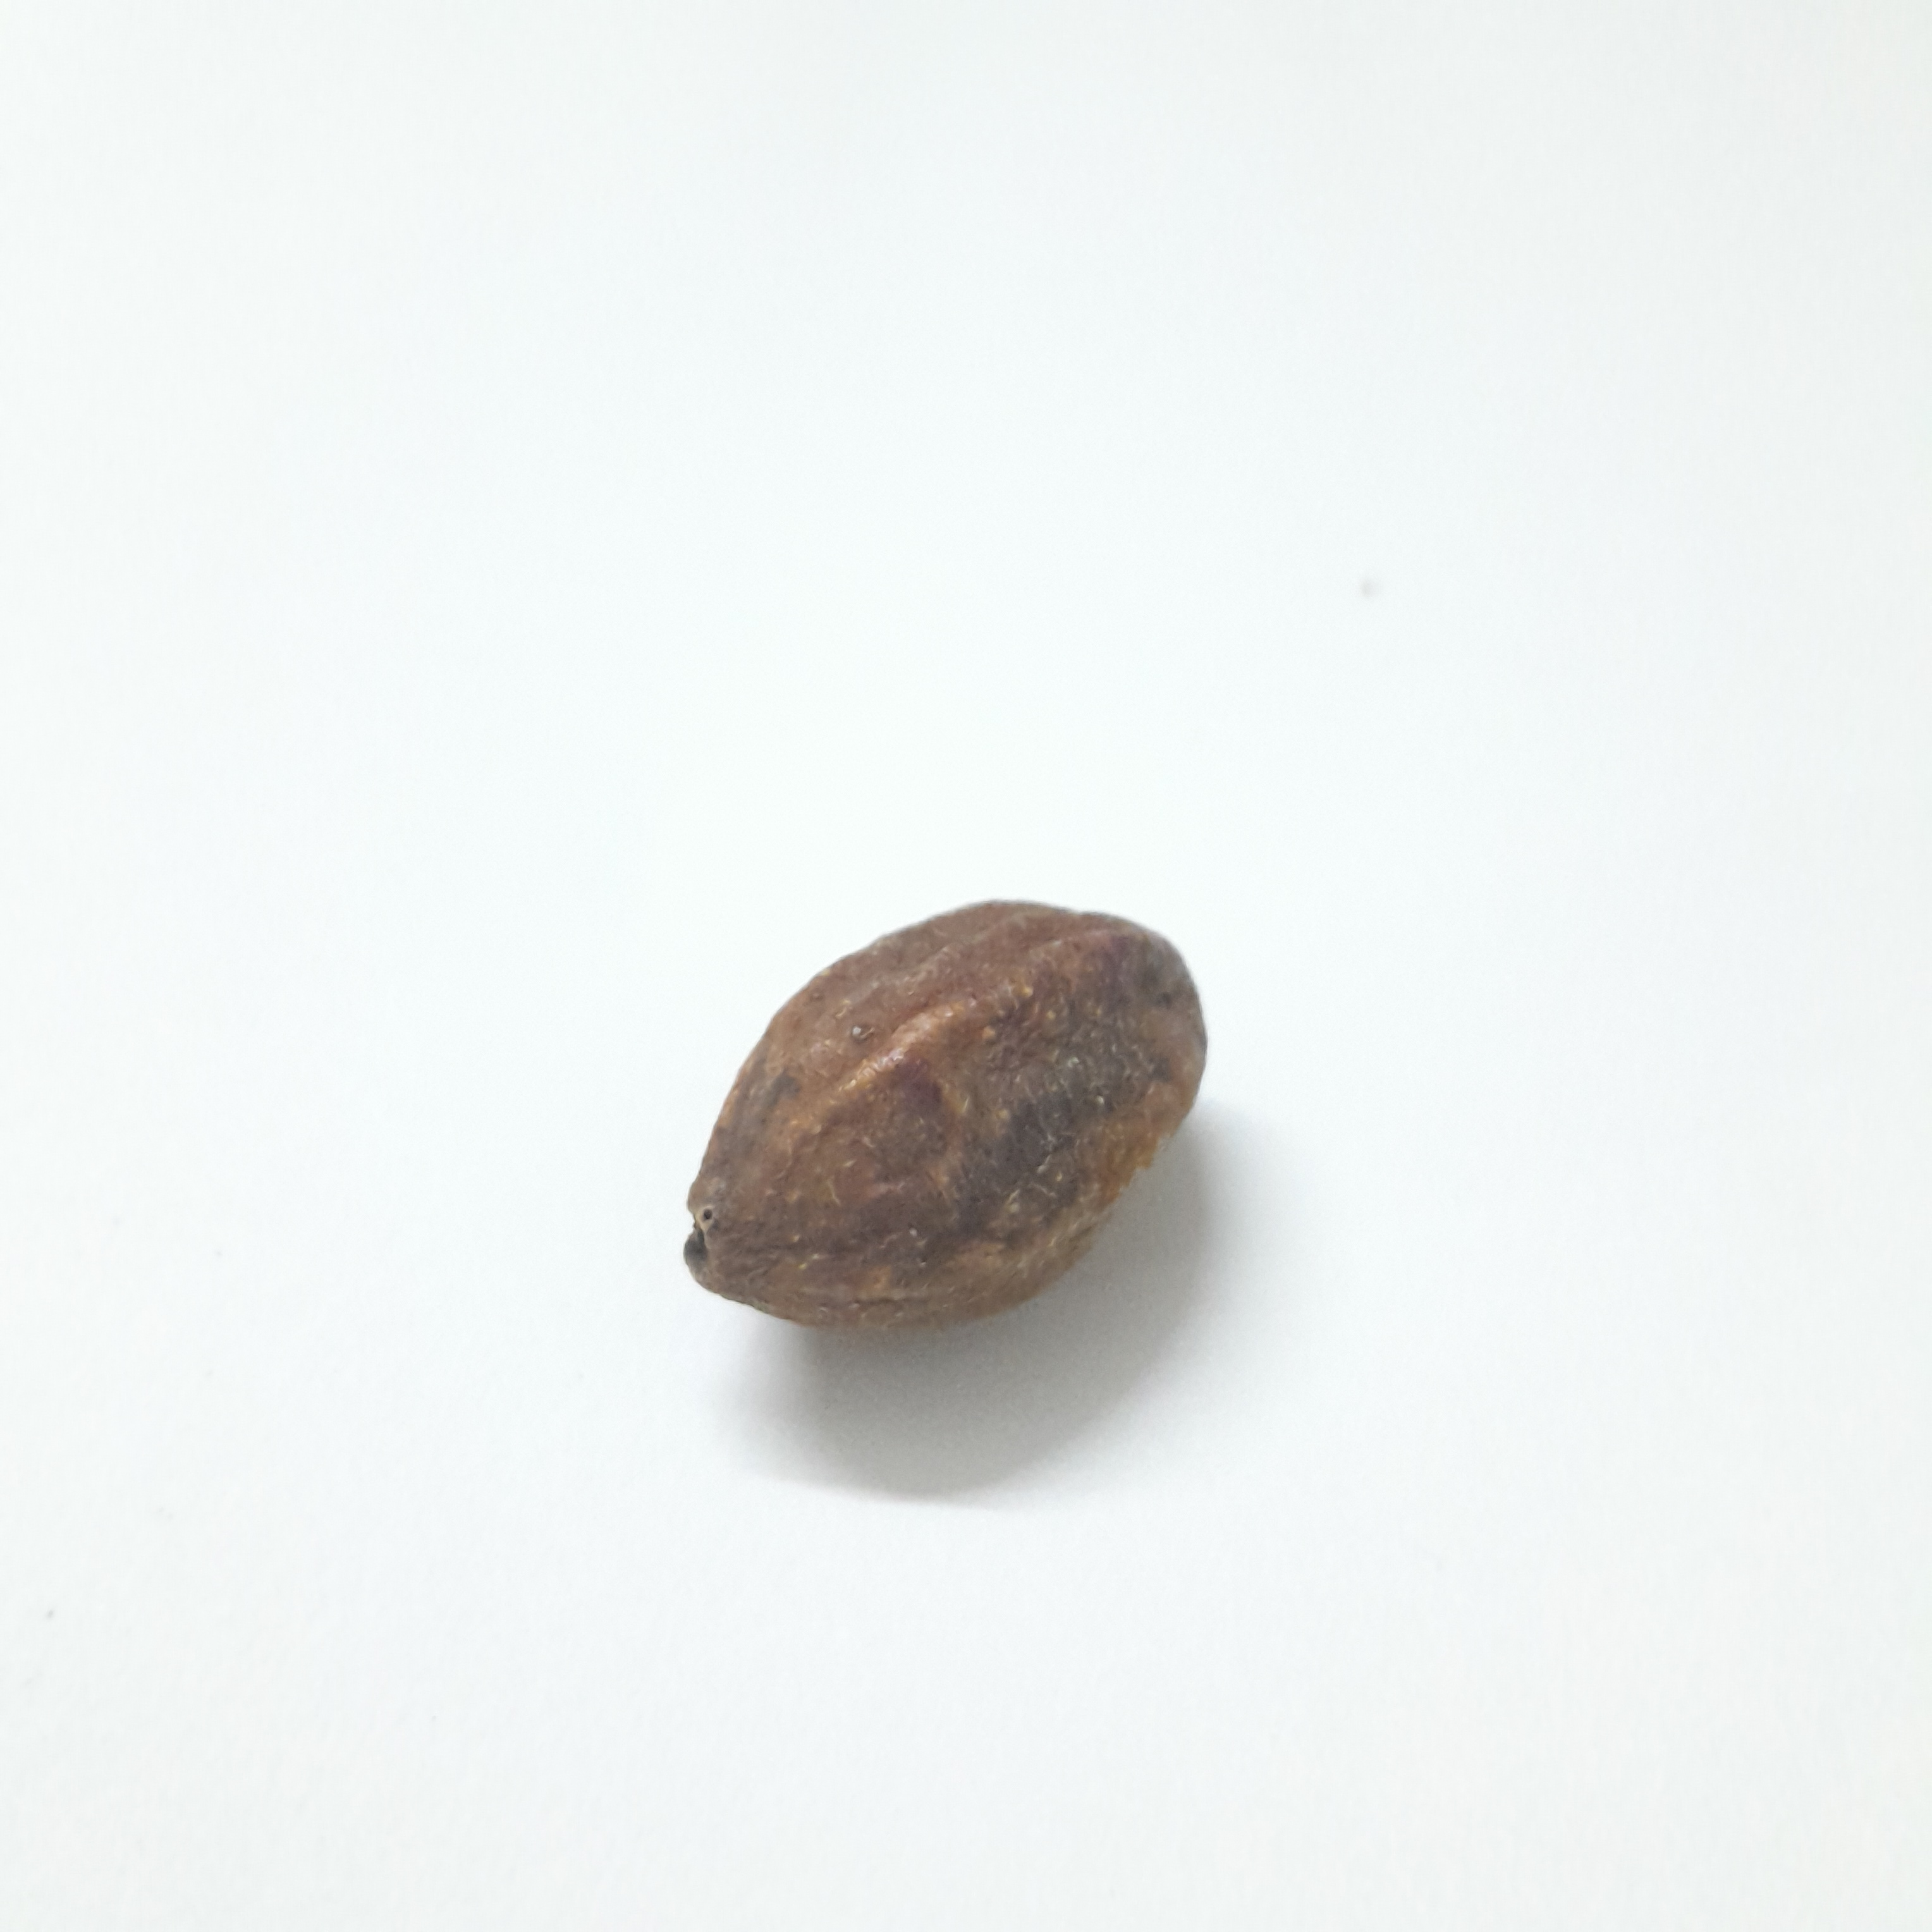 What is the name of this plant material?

hirdaa
